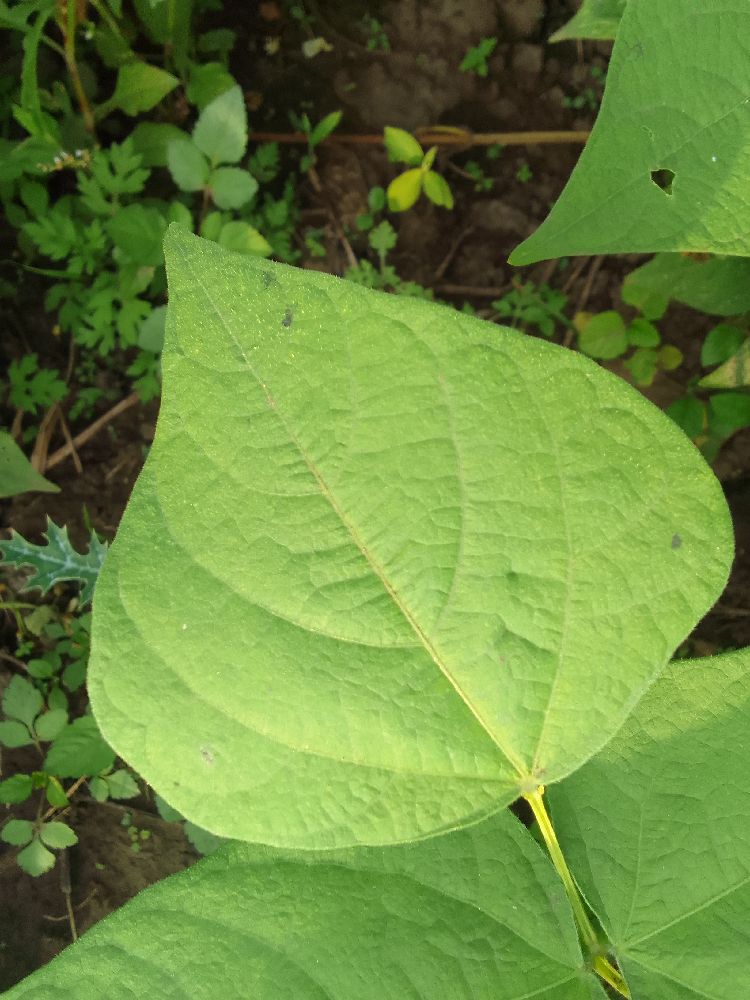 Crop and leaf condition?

common bean, healthy
